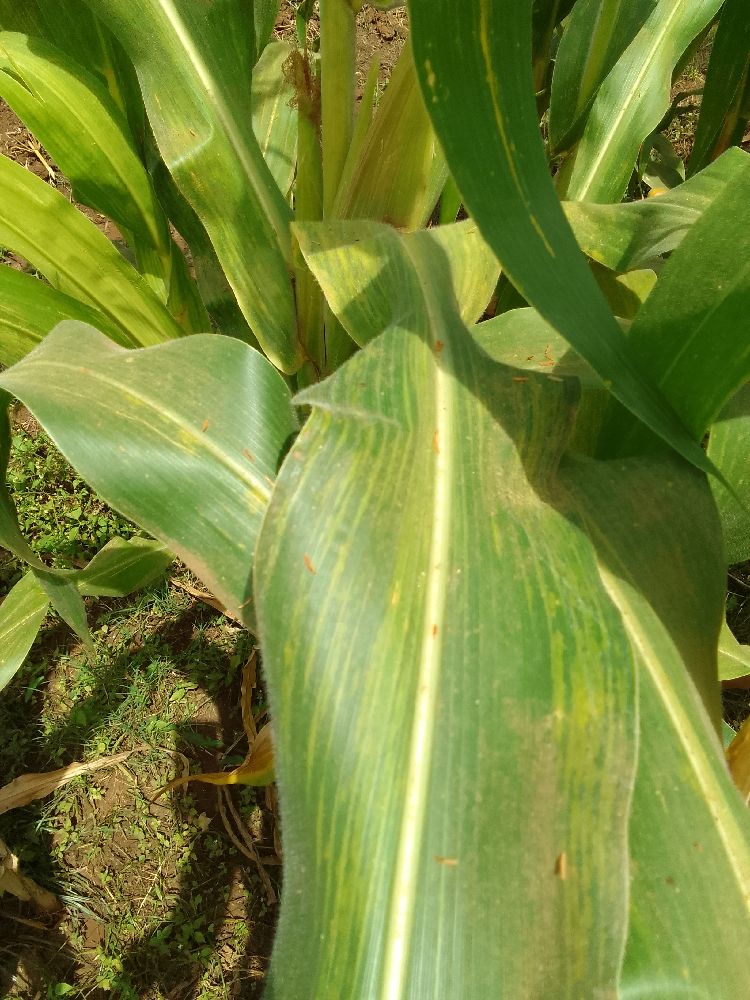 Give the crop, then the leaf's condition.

maize, maize lethal necrosis
